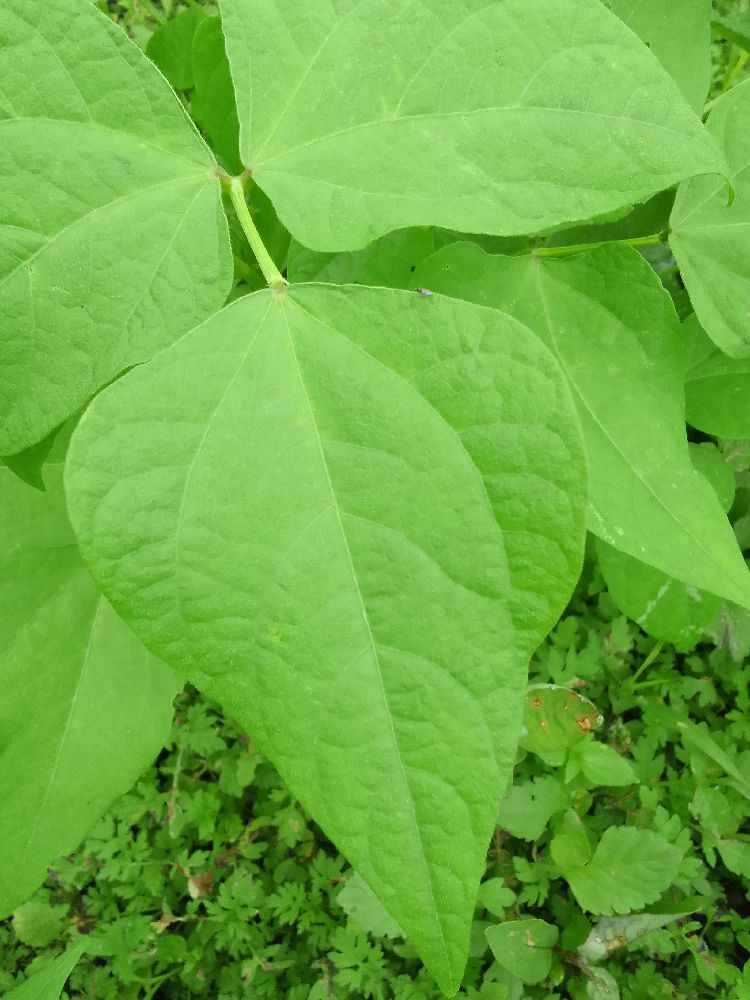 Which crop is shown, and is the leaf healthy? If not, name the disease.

common bean, healthy
